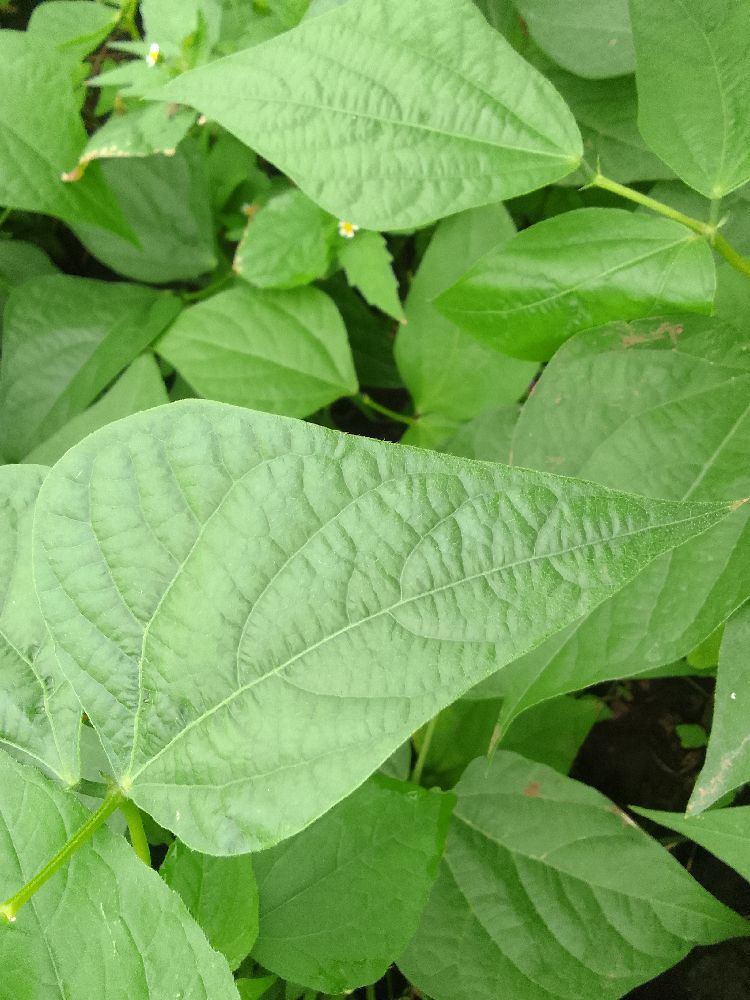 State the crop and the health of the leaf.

common bean, healthy
